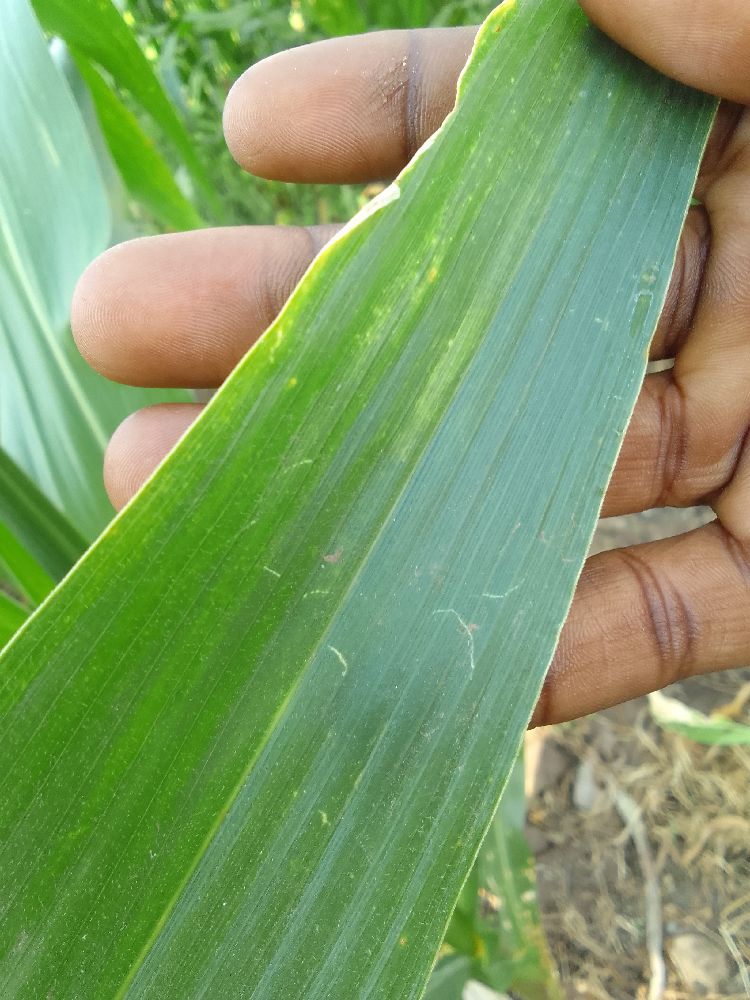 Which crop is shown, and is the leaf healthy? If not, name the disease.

maize, healthy
